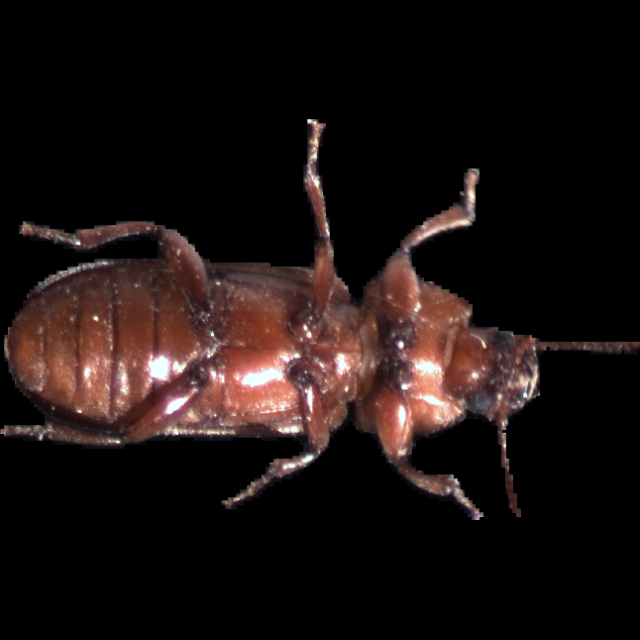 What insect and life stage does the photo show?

mealworm beetle
